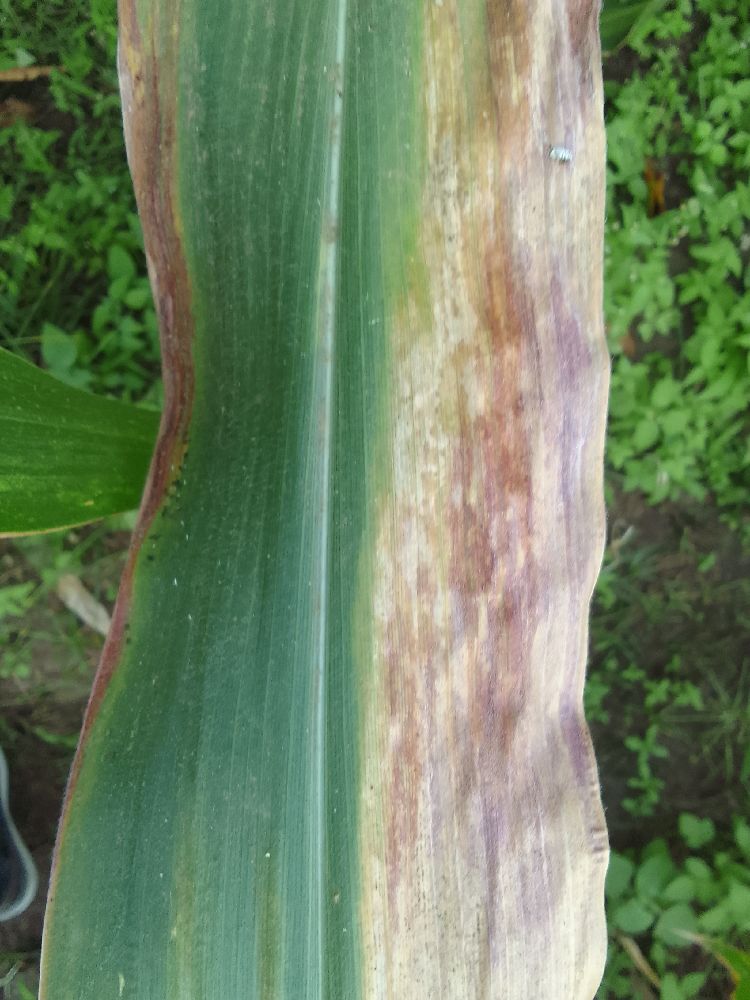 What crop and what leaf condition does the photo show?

maize, maize lethal necrosis
